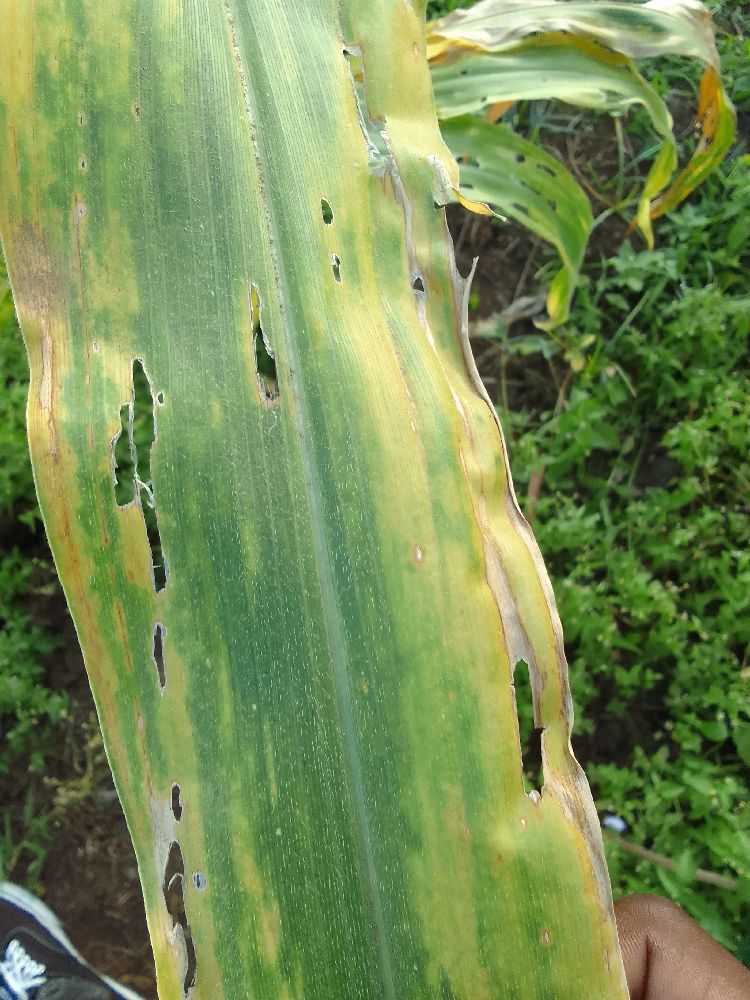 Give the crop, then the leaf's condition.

maize, maize lethal necrosis
